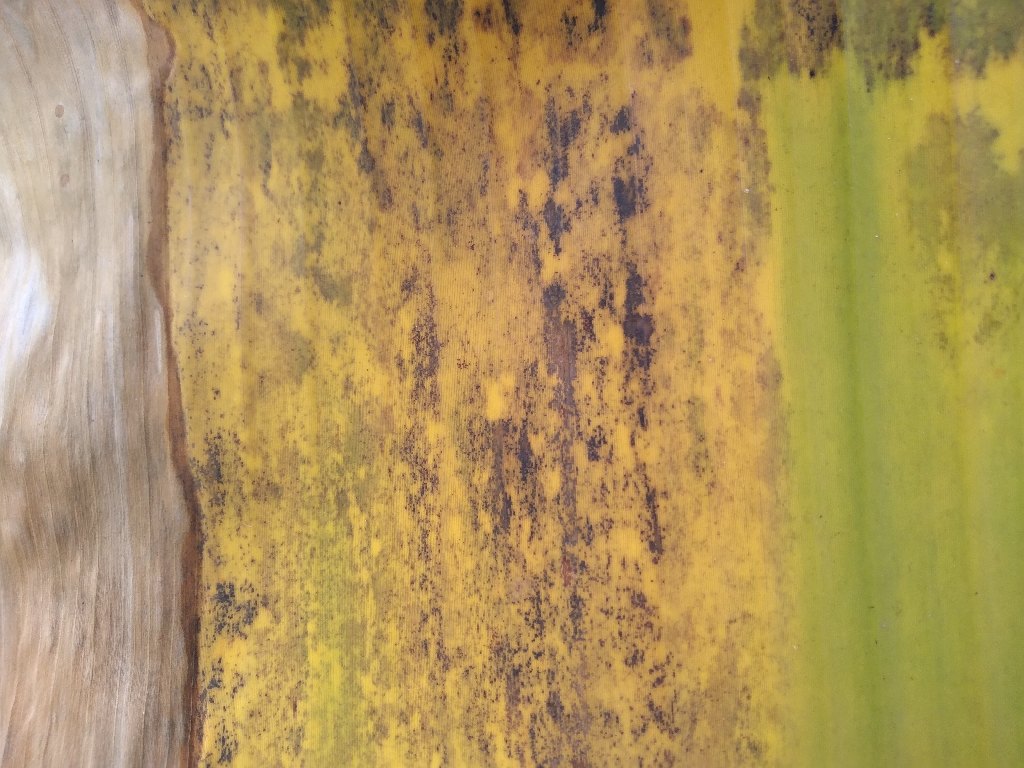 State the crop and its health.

banana, black sigatoka
